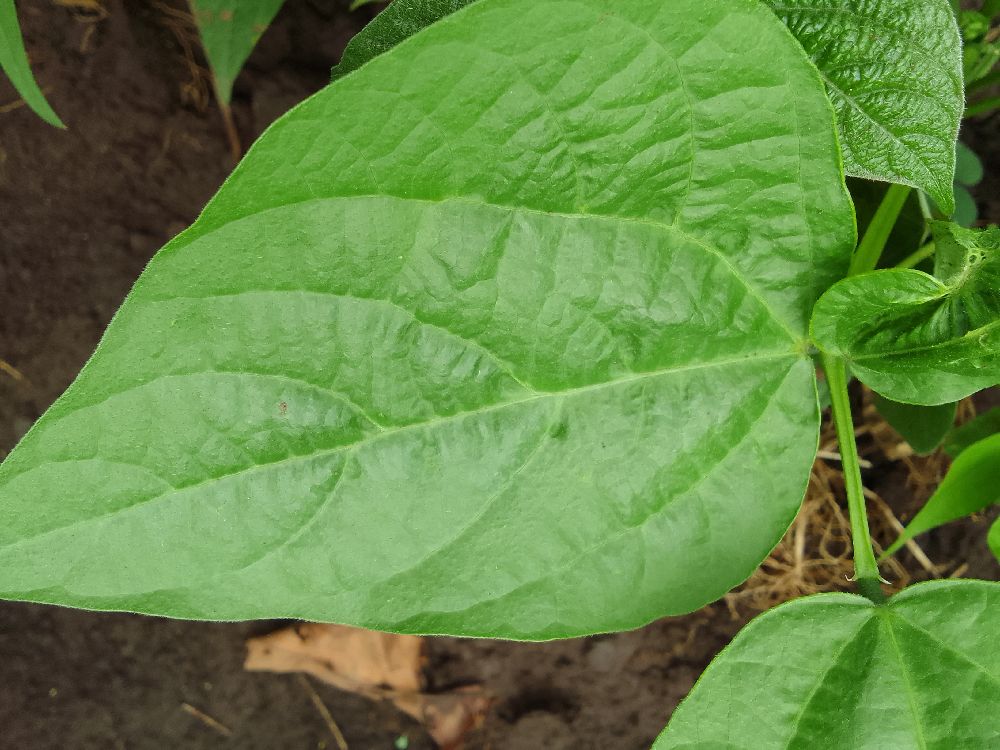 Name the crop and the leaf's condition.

common bean, healthy
